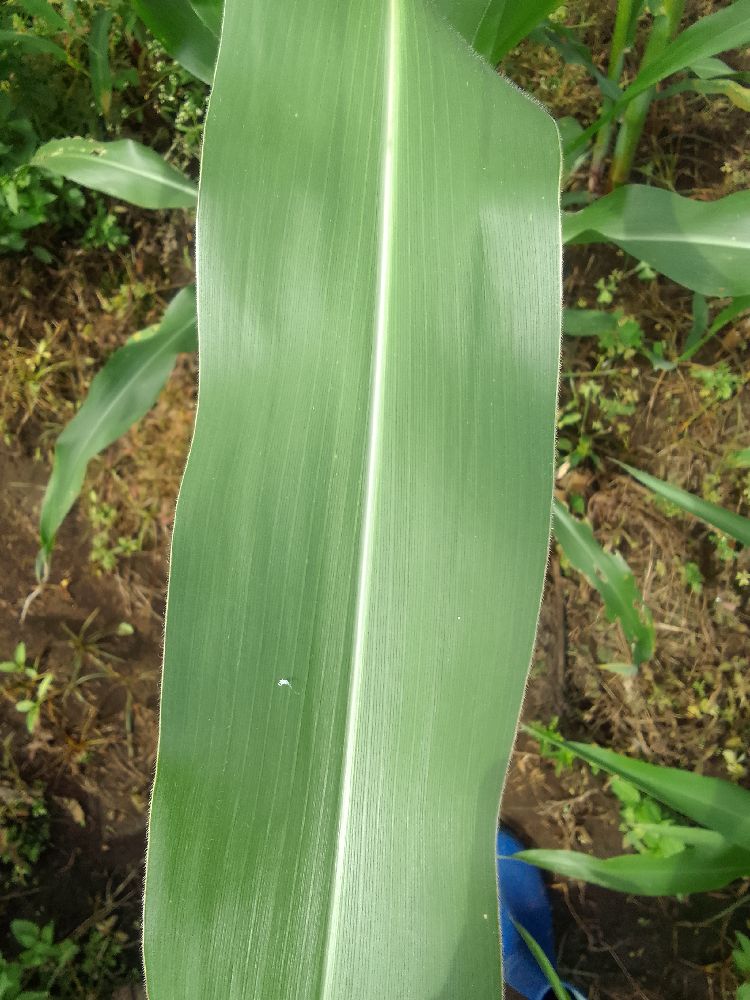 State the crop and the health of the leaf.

maize, healthy
